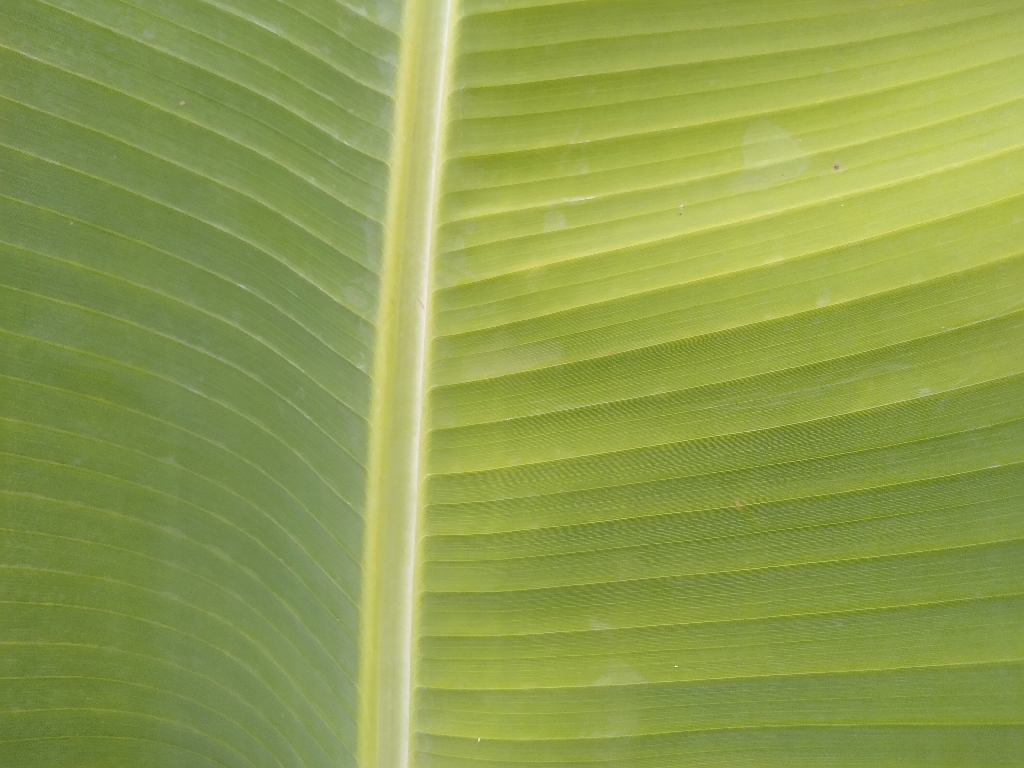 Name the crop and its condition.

banana, healthy
